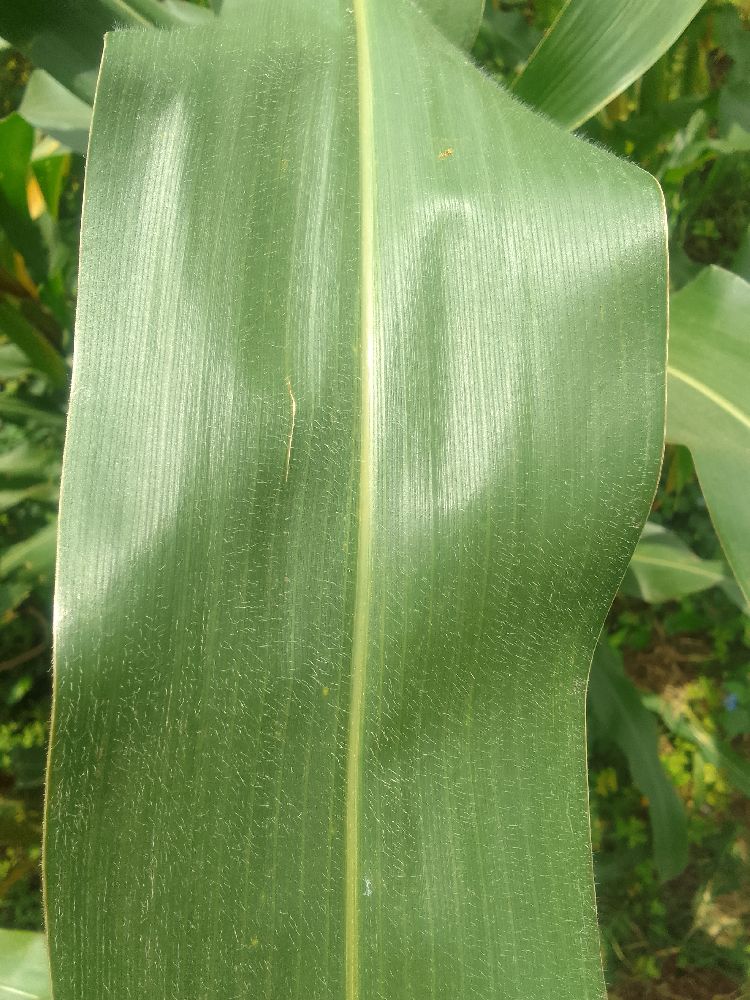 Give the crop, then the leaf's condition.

maize, healthy
